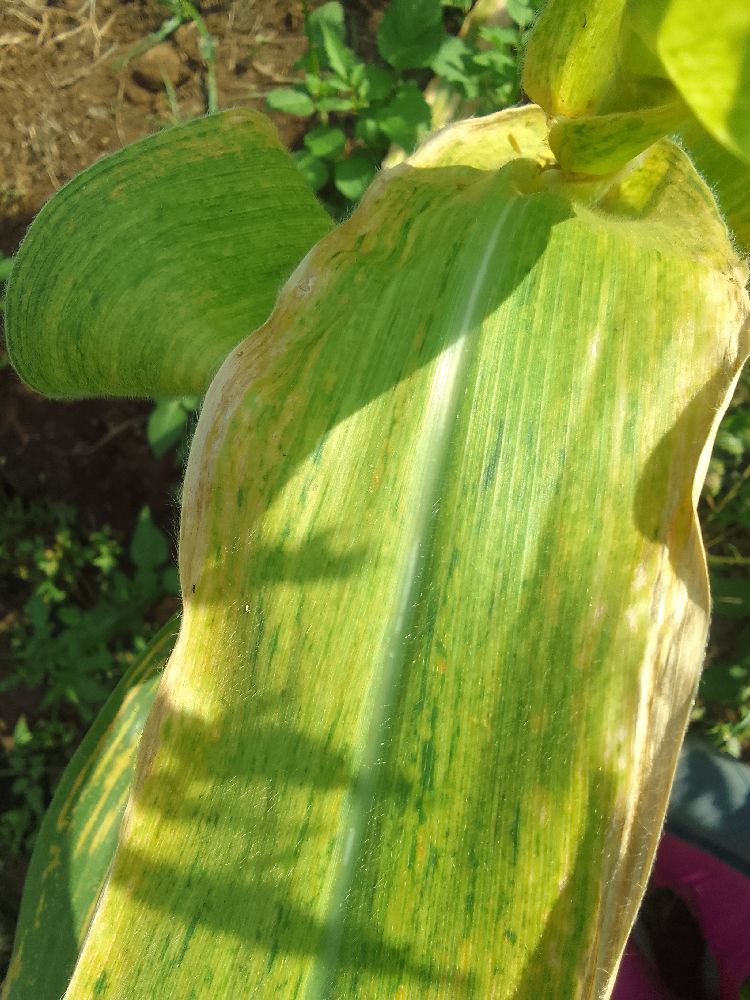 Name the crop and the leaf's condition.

maize, maize lethal necrosis
